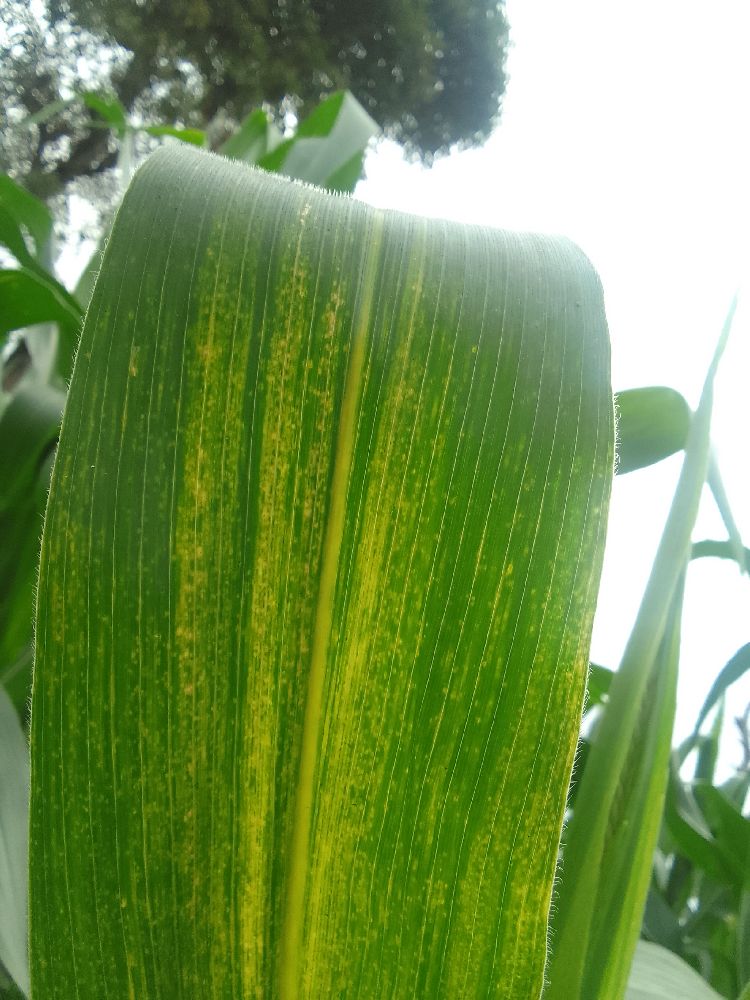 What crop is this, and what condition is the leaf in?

maize, maize lethal necrosis
